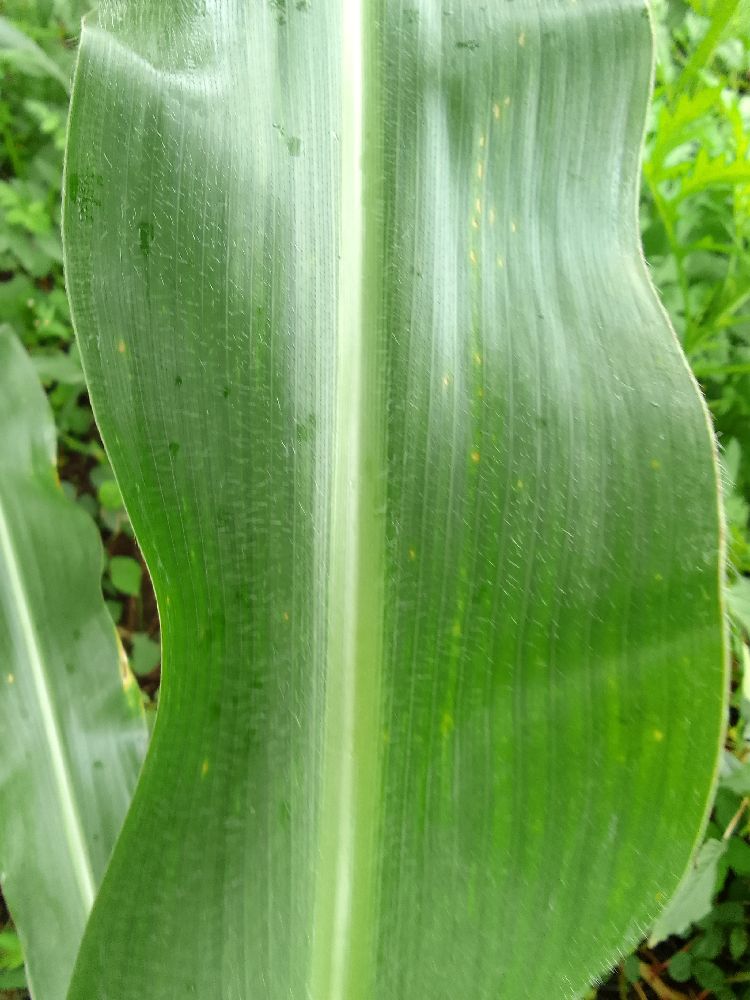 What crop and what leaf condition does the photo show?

maize, healthy
